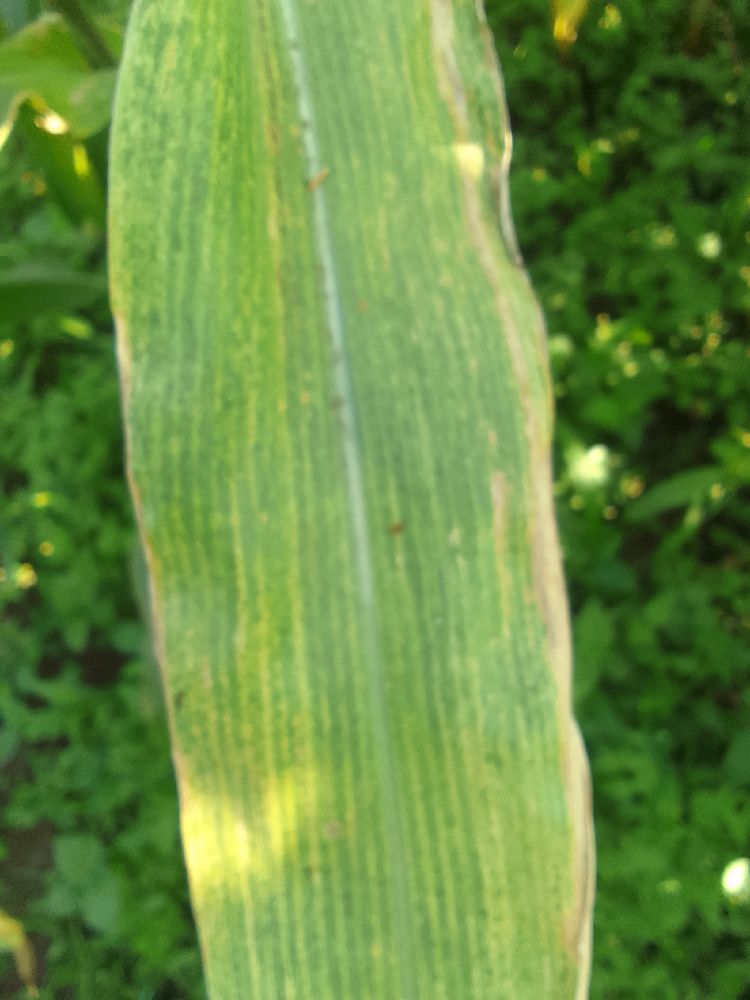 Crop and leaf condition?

maize, maize lethal necrosis
